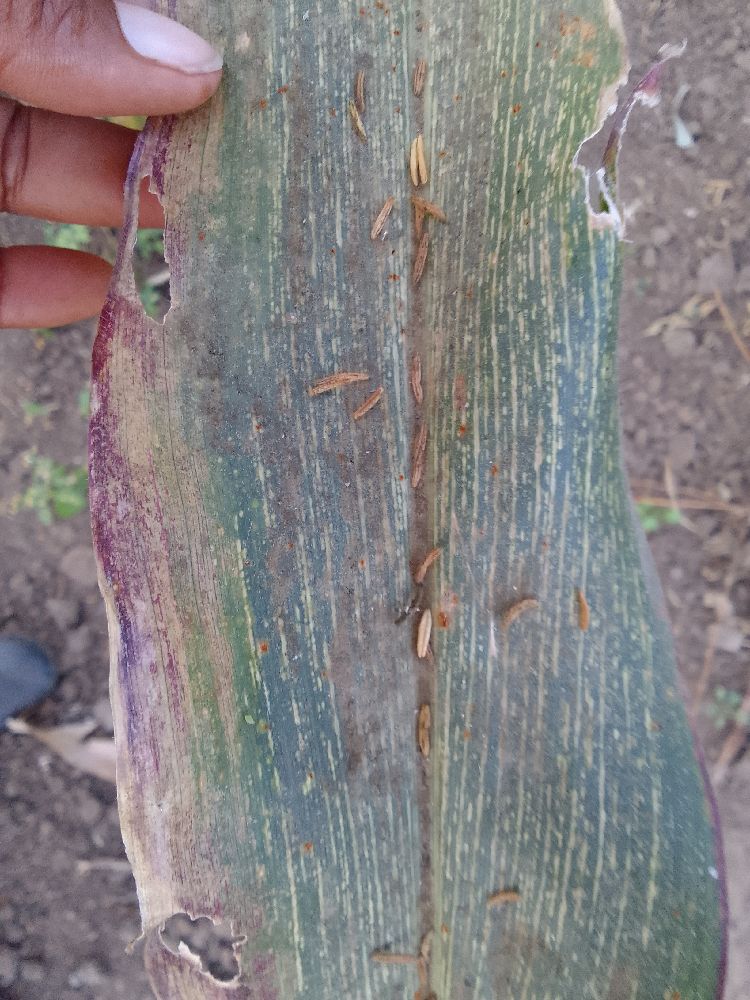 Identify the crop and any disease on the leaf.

maize, maize streak virus
